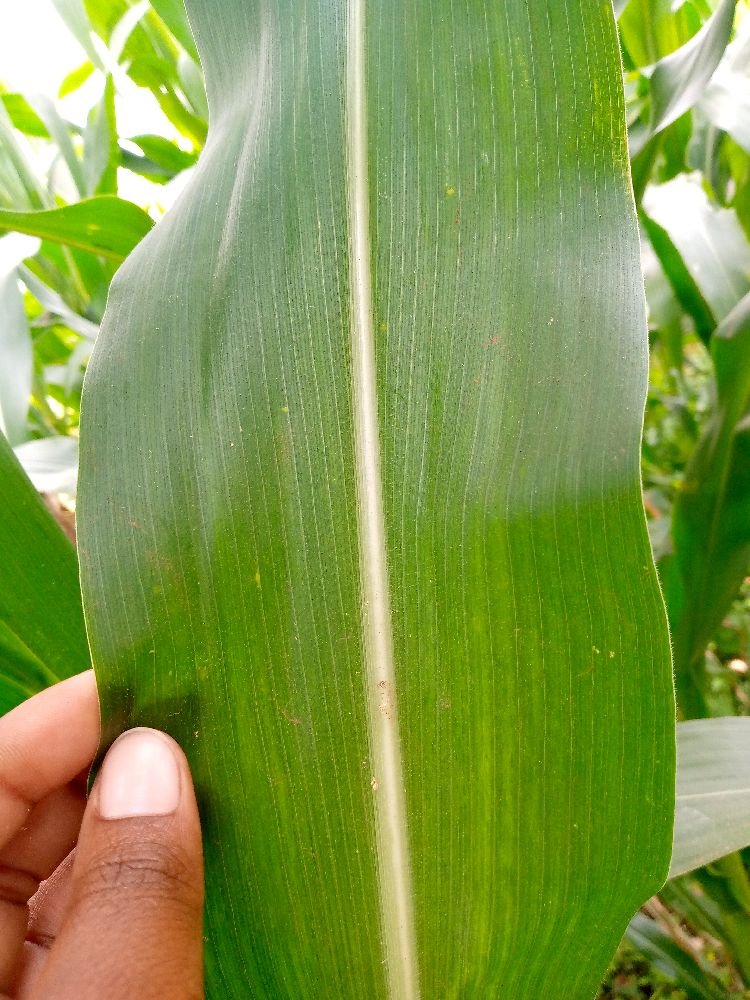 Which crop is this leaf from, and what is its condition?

maize, healthy
